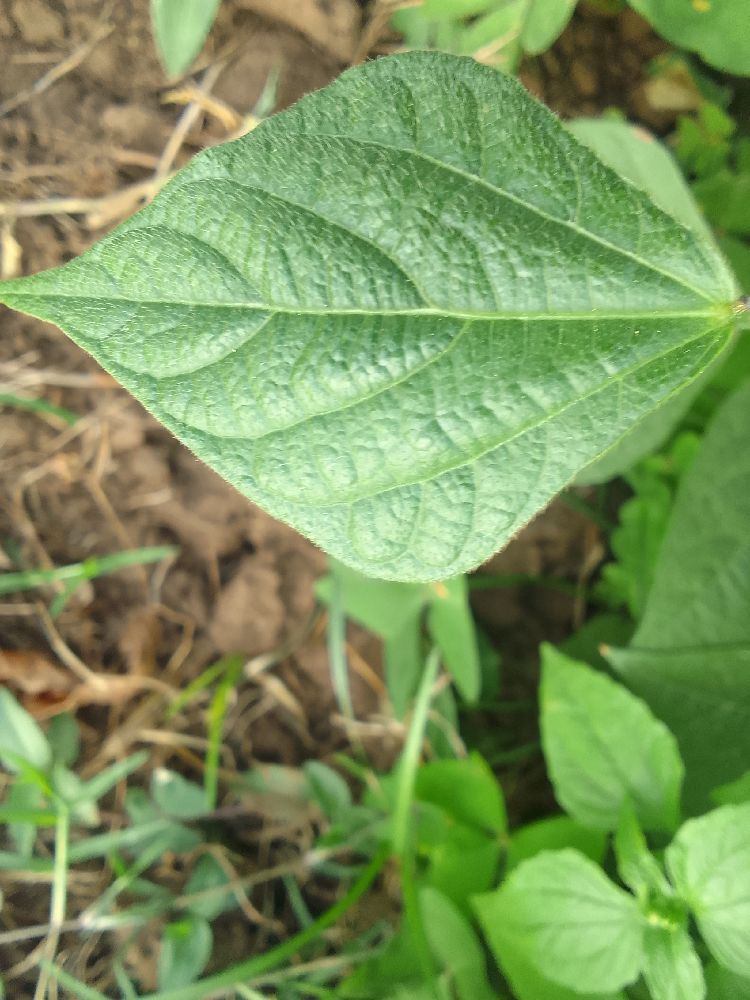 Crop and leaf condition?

common bean, healthy
